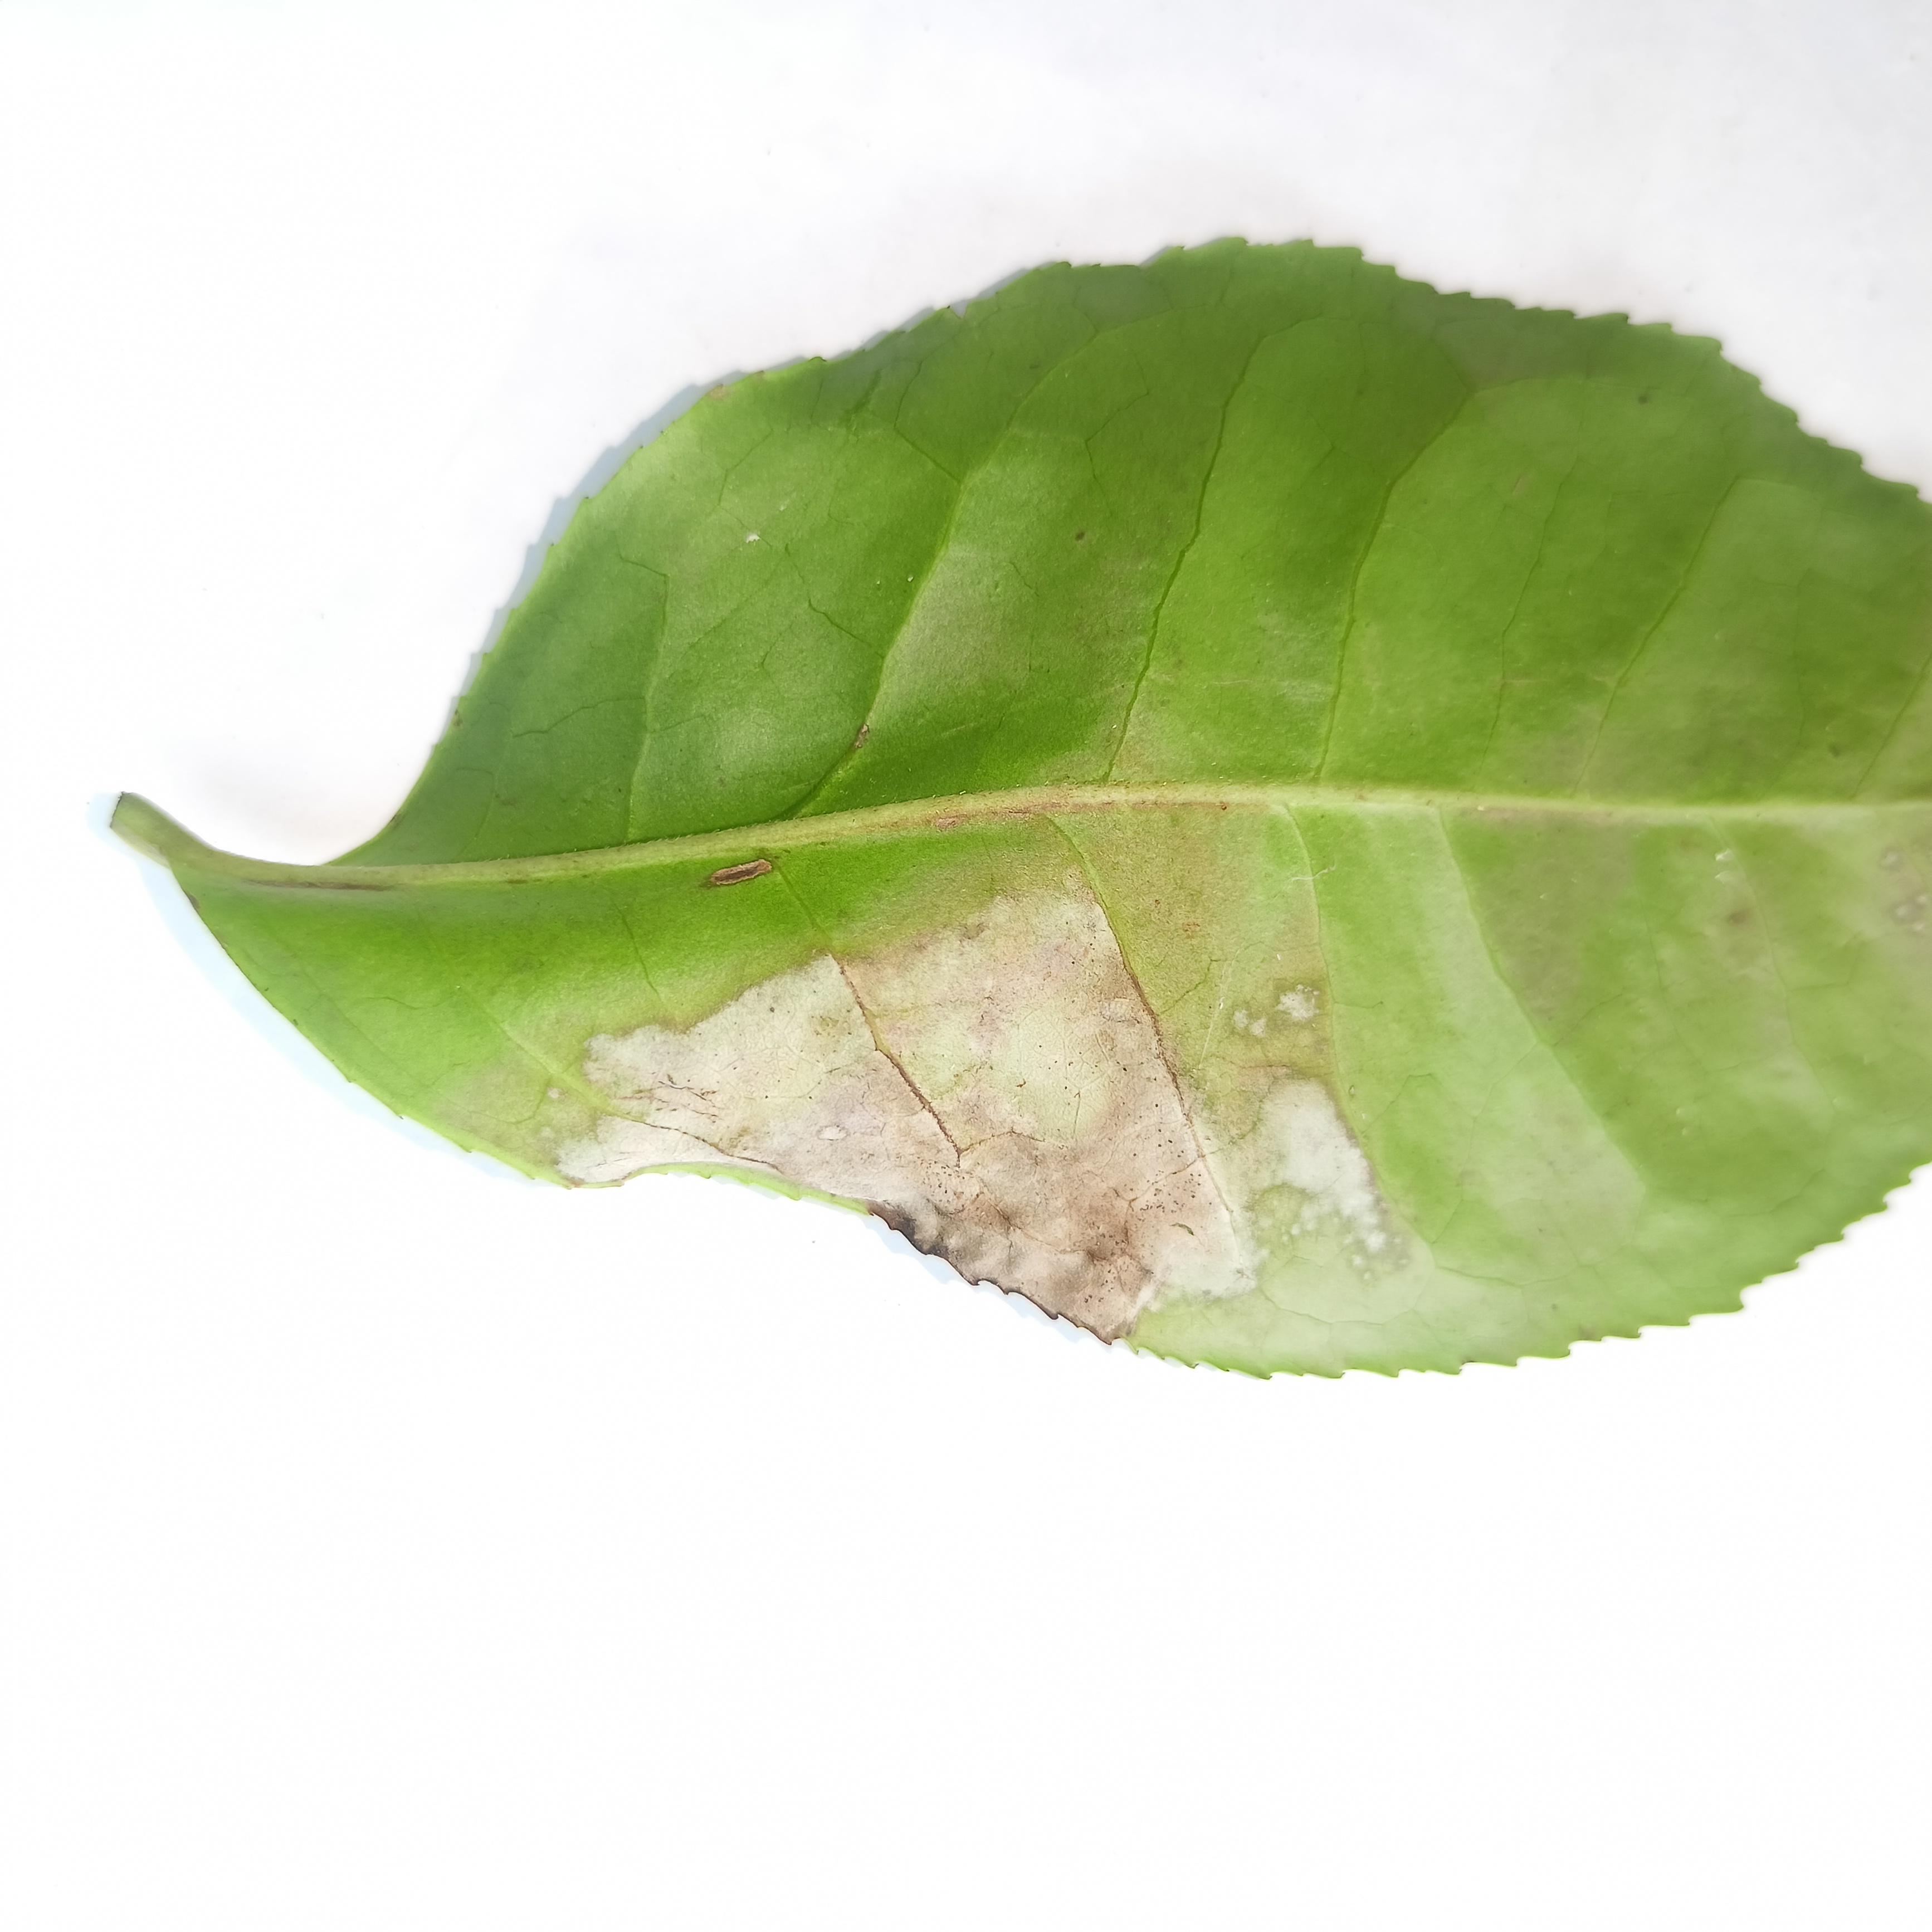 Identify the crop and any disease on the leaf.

tea, brown blight
